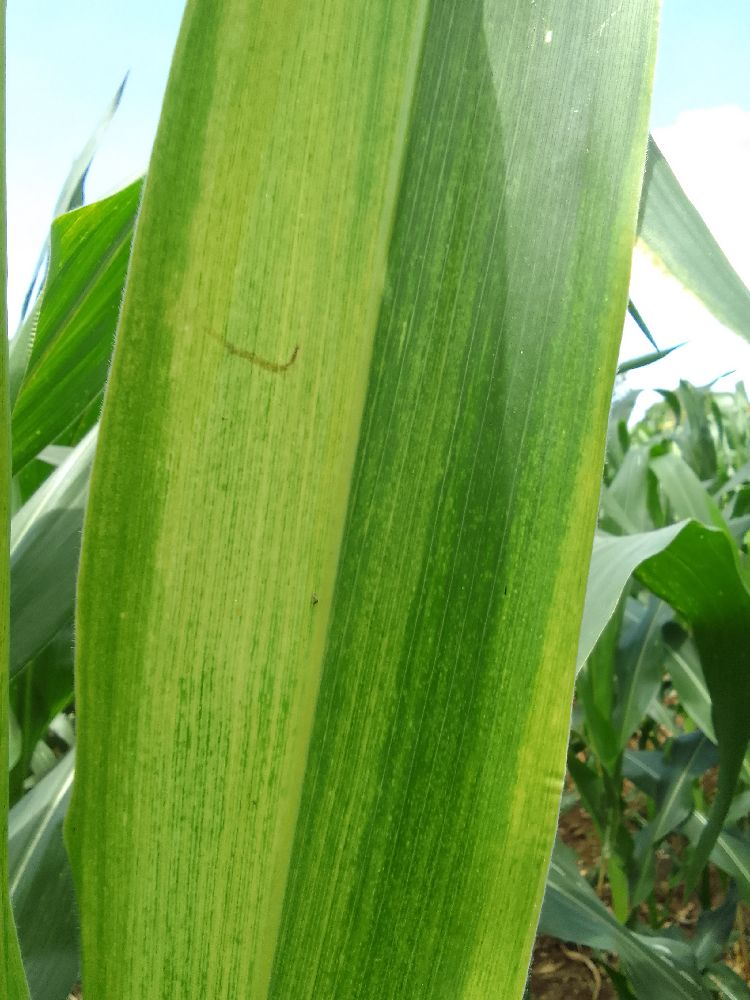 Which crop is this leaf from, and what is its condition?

maize, maize lethal necrosis
